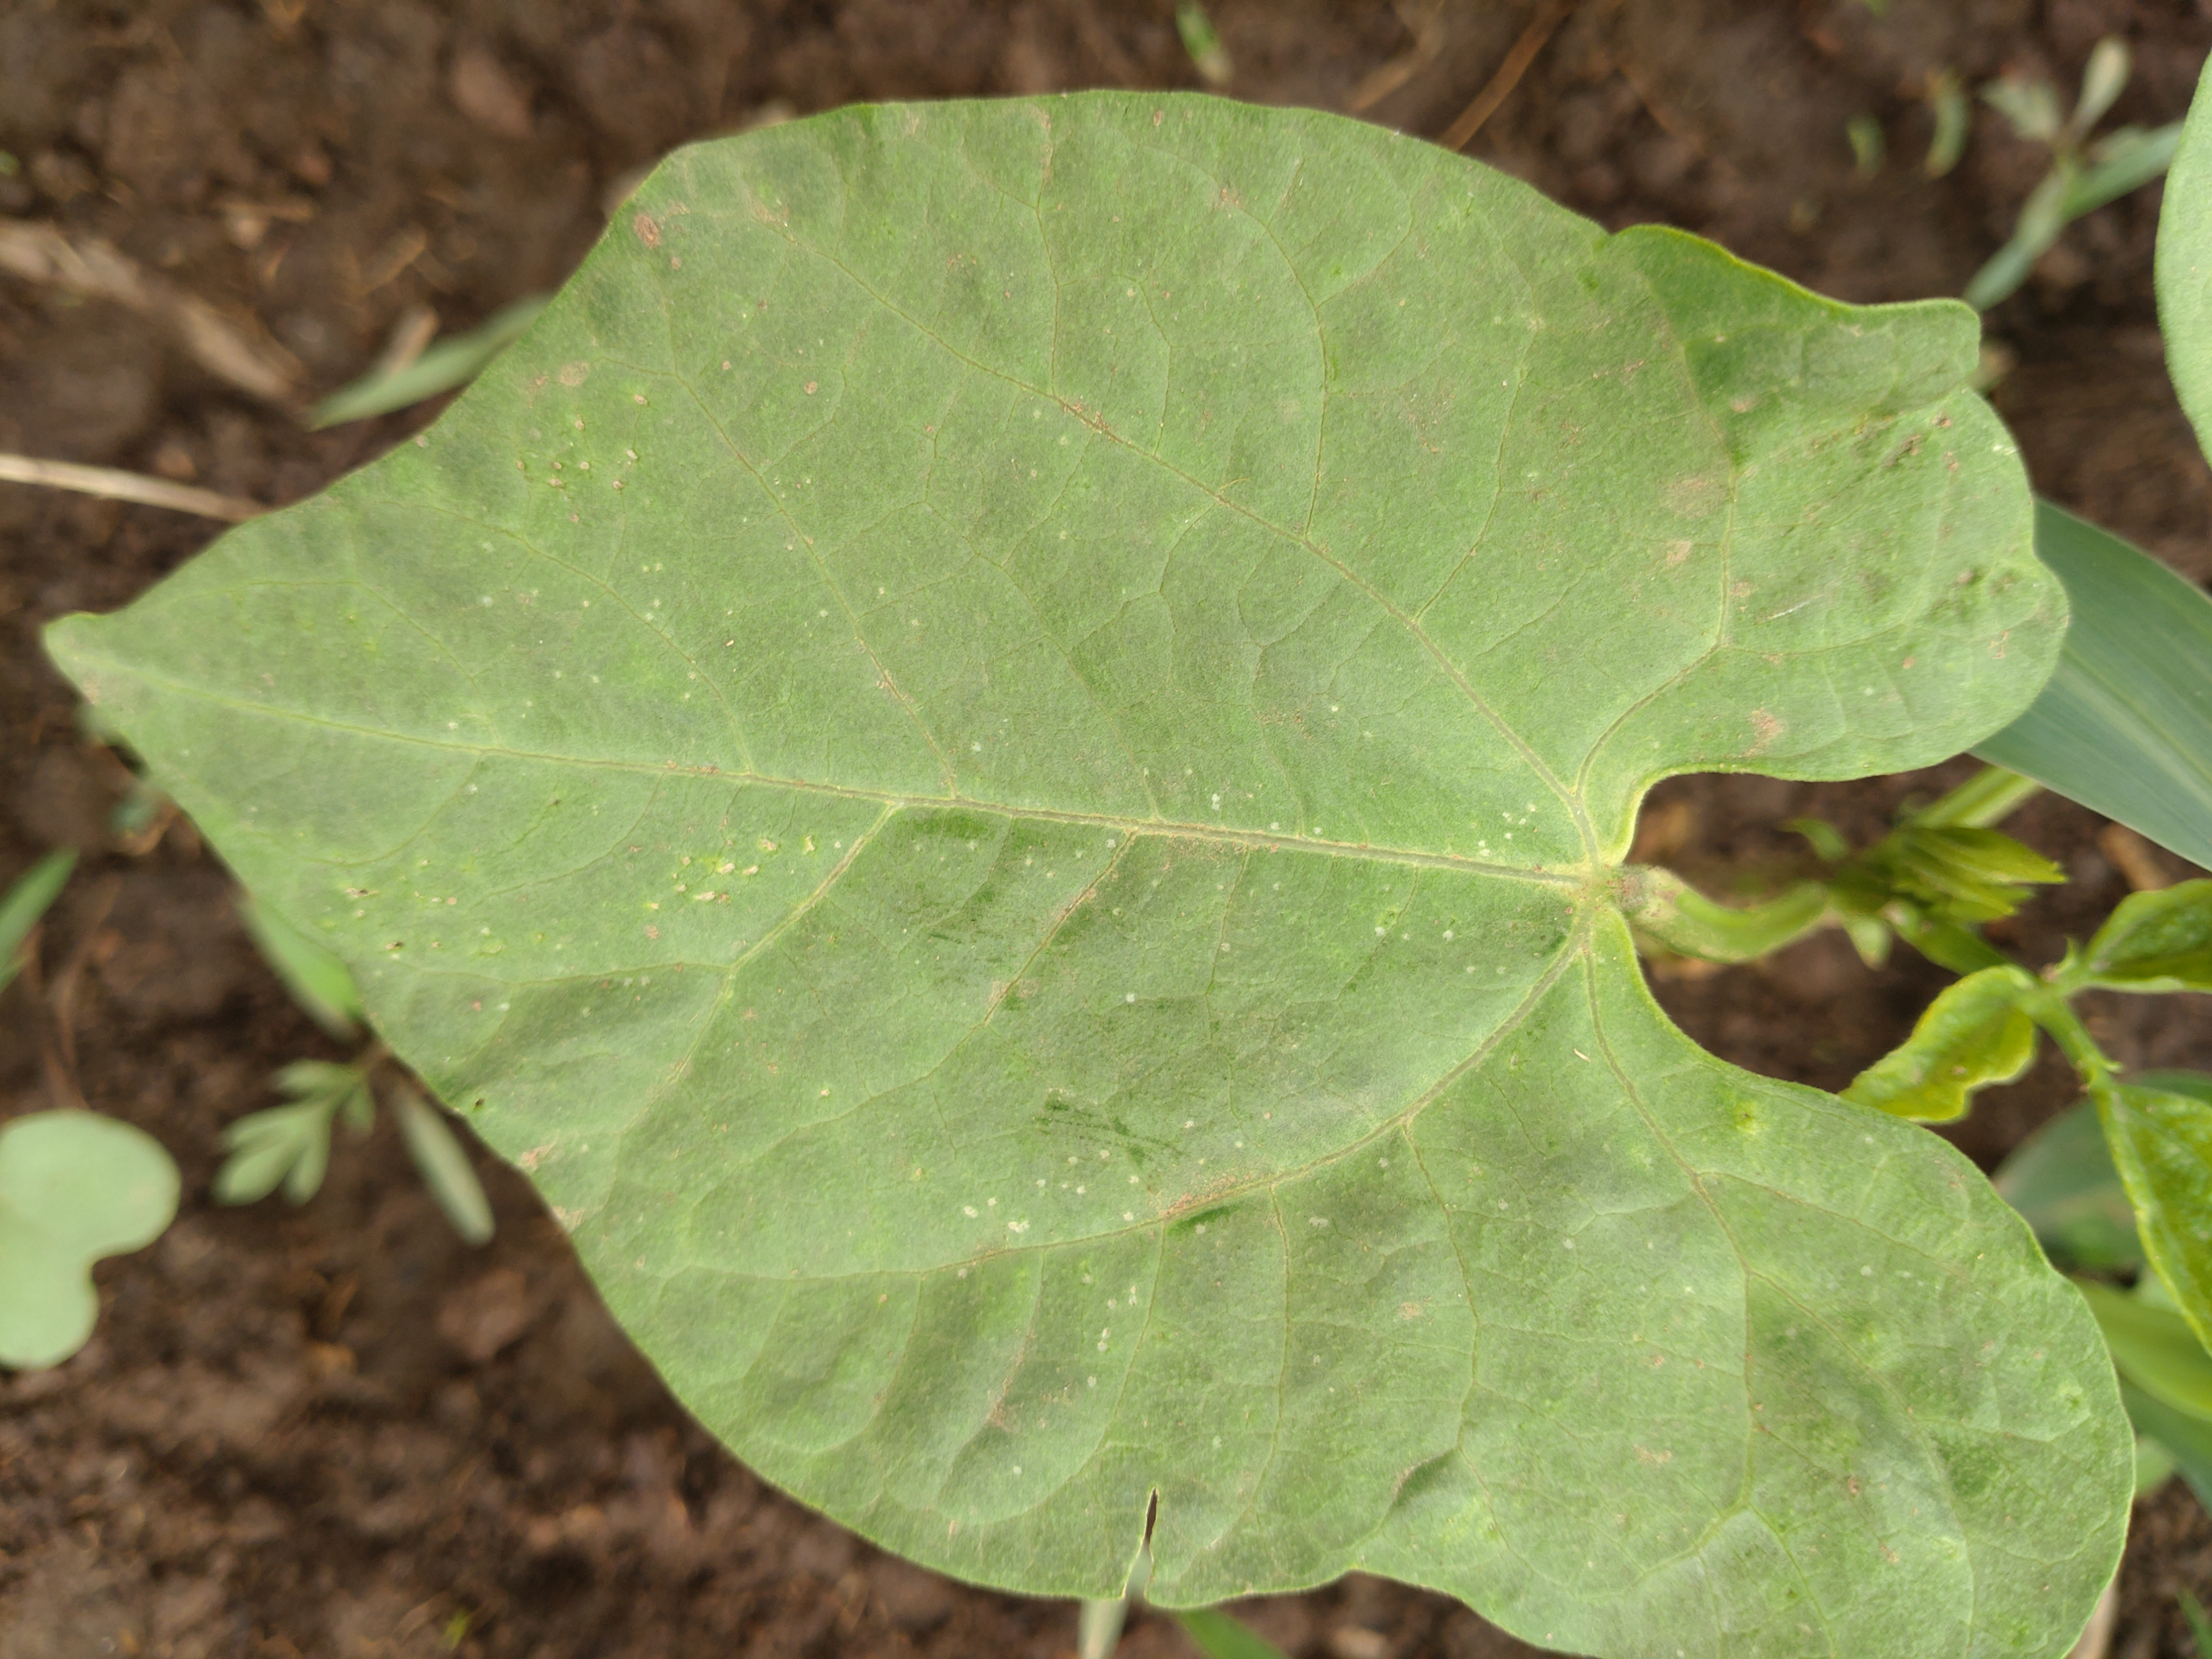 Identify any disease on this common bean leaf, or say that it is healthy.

healthy
